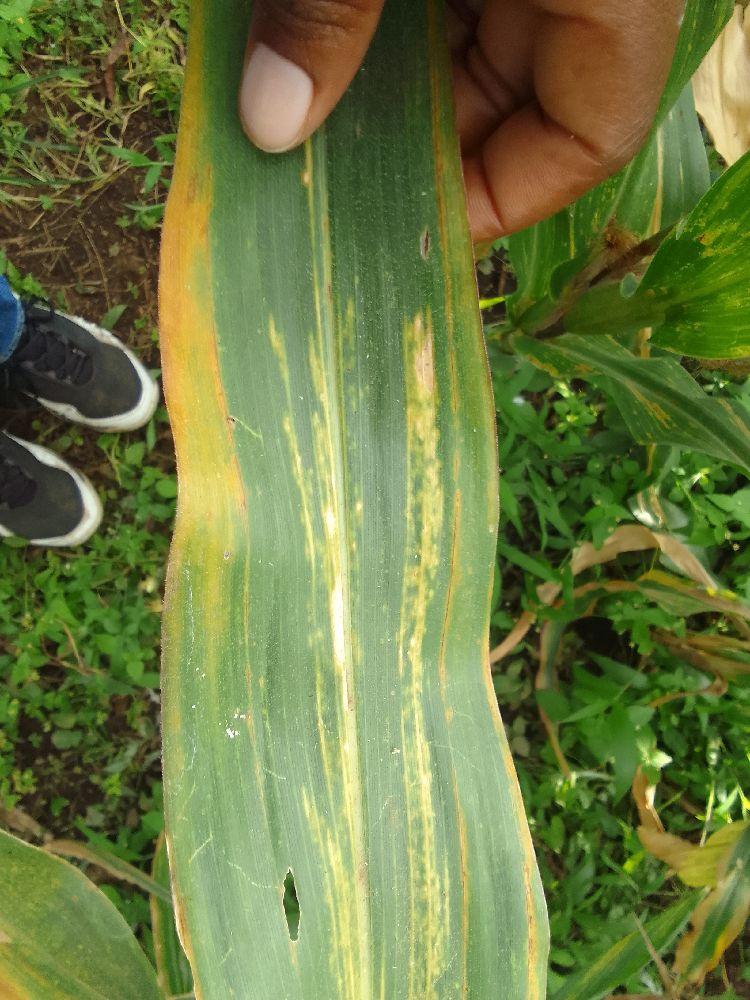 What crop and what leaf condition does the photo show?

maize, maize lethal necrosis
